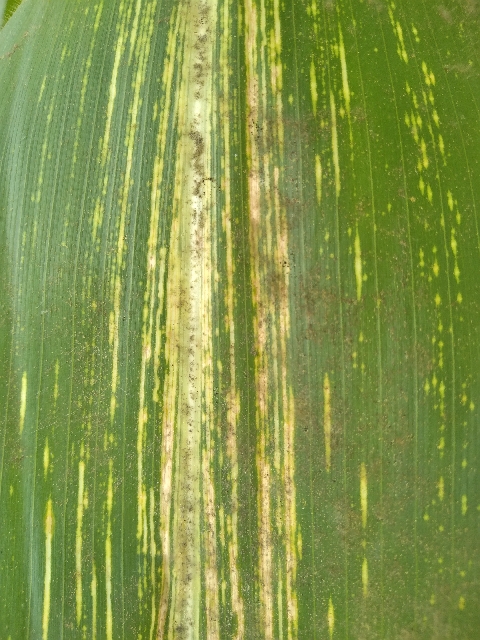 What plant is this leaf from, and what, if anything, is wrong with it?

maize, maize streak virus
